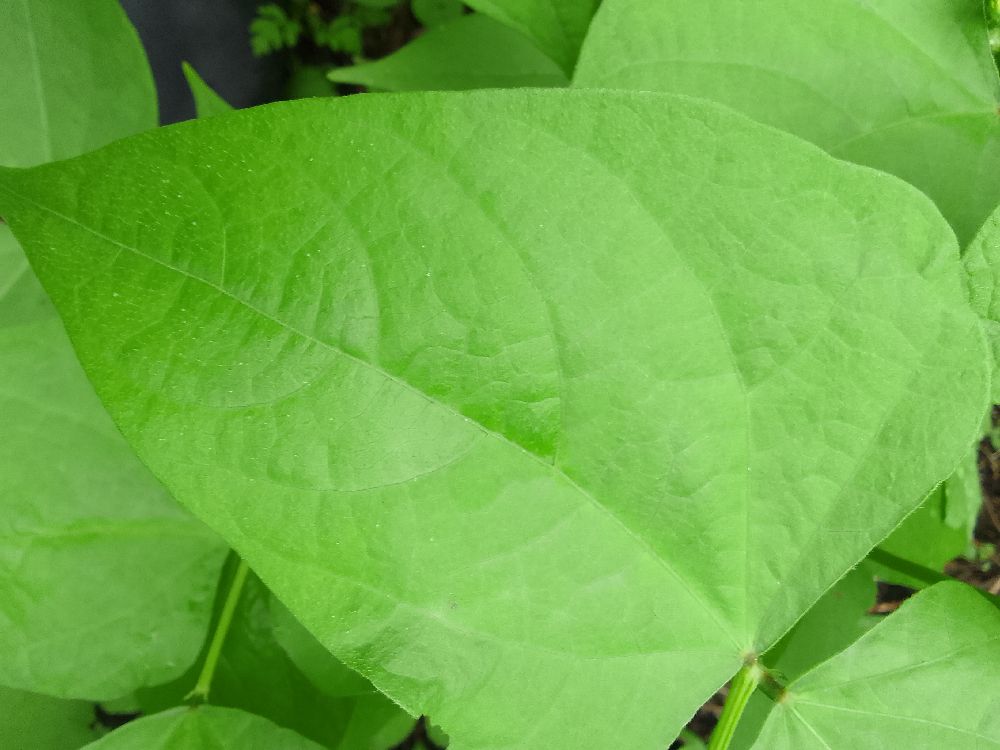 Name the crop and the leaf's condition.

common bean, healthy
